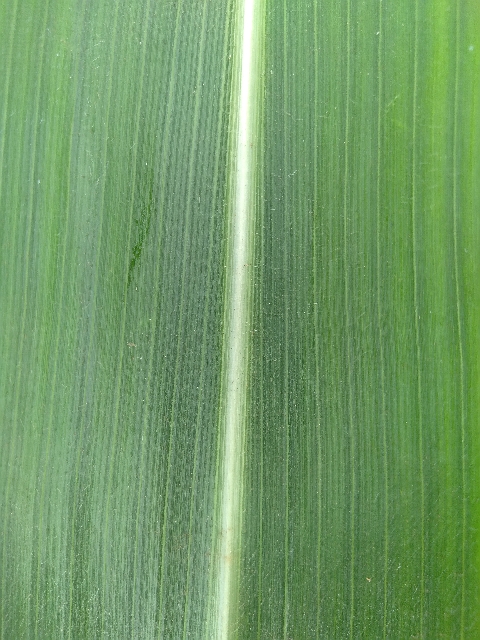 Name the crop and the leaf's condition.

maize, healthy
